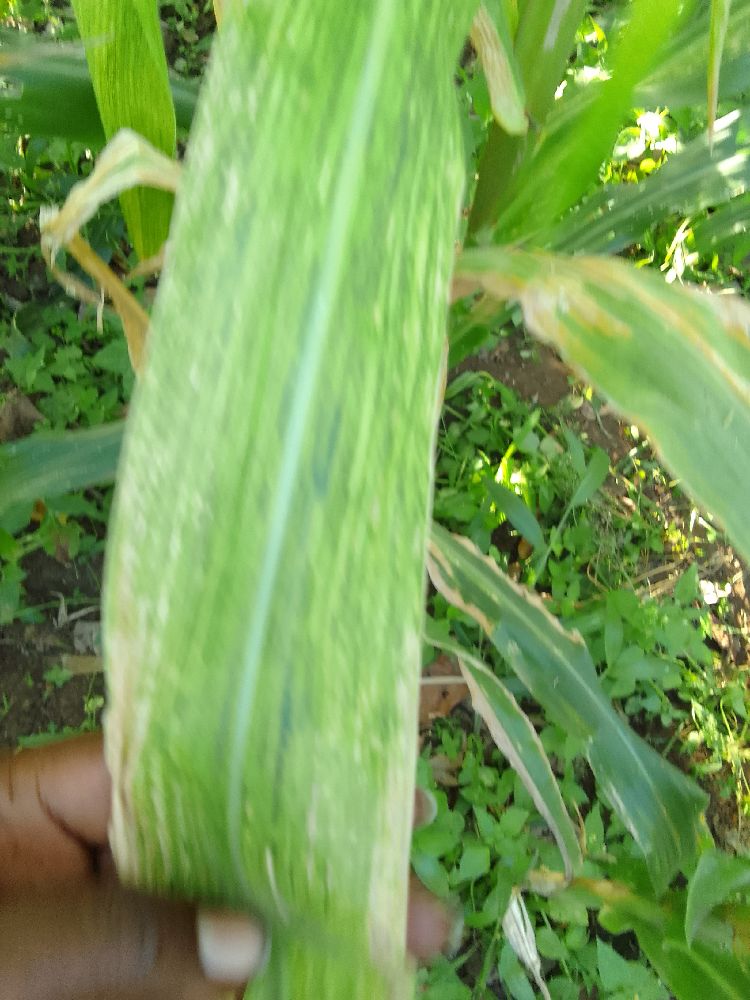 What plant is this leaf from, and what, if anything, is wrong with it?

maize, maize lethal necrosis
